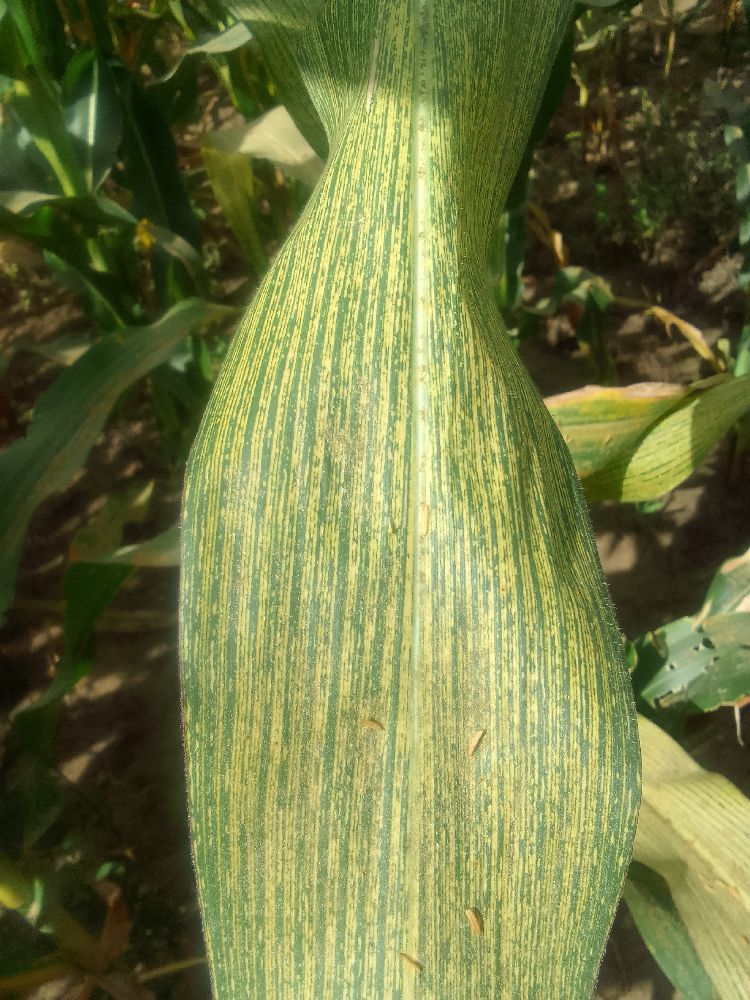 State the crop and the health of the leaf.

maize, maize streak virus
